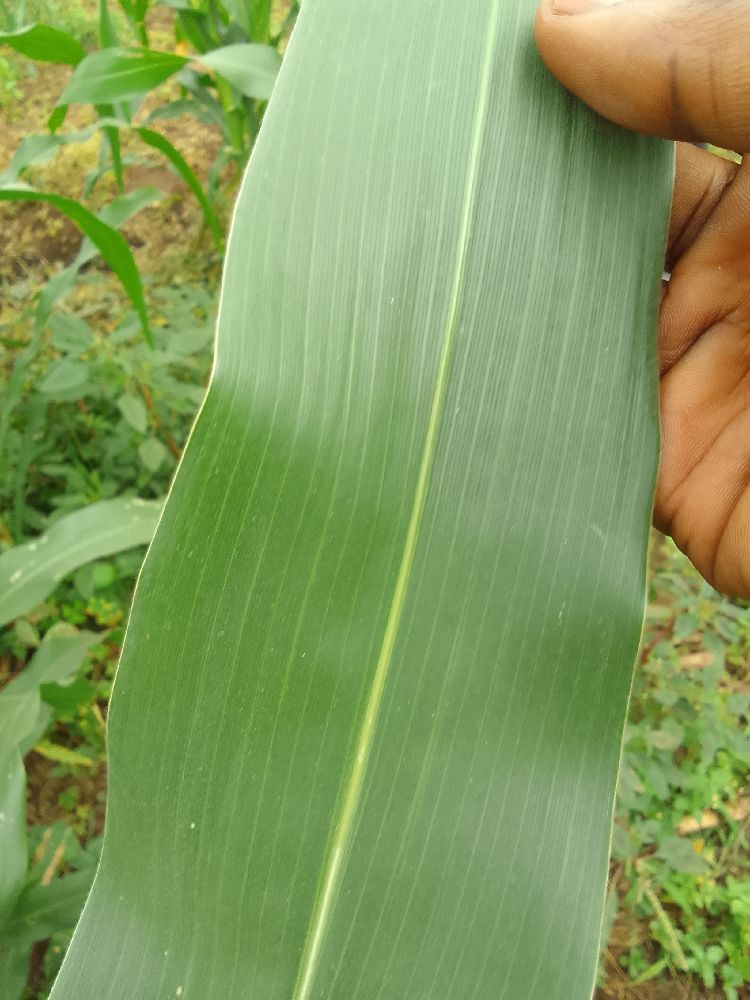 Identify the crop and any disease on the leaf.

maize, healthy
